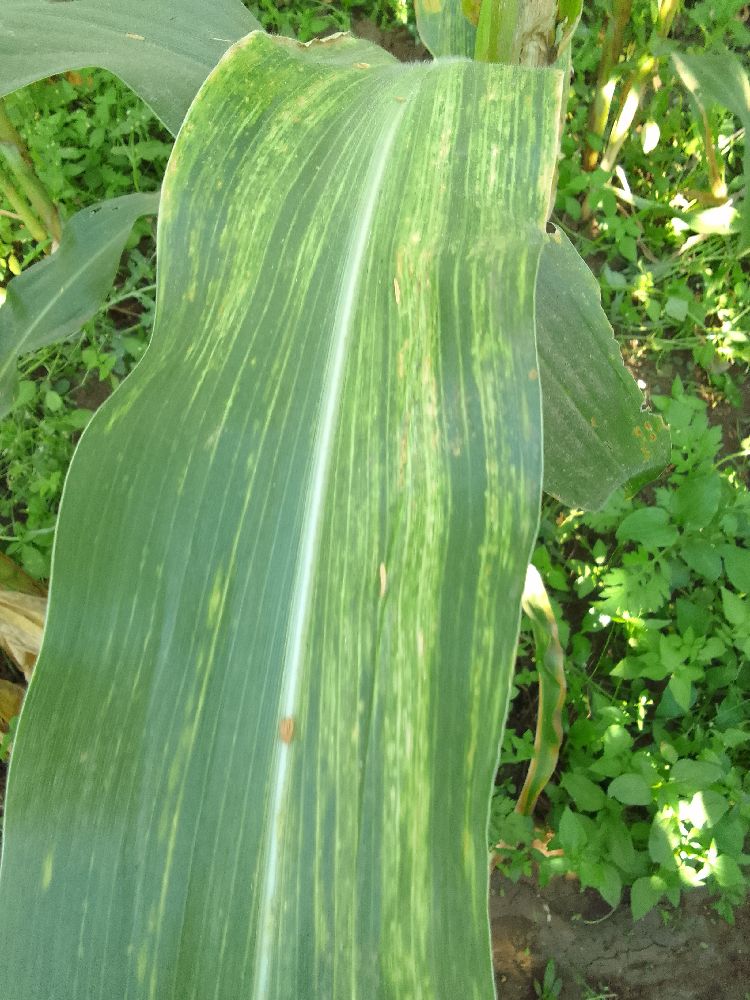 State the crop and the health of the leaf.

maize, maize lethal necrosis
